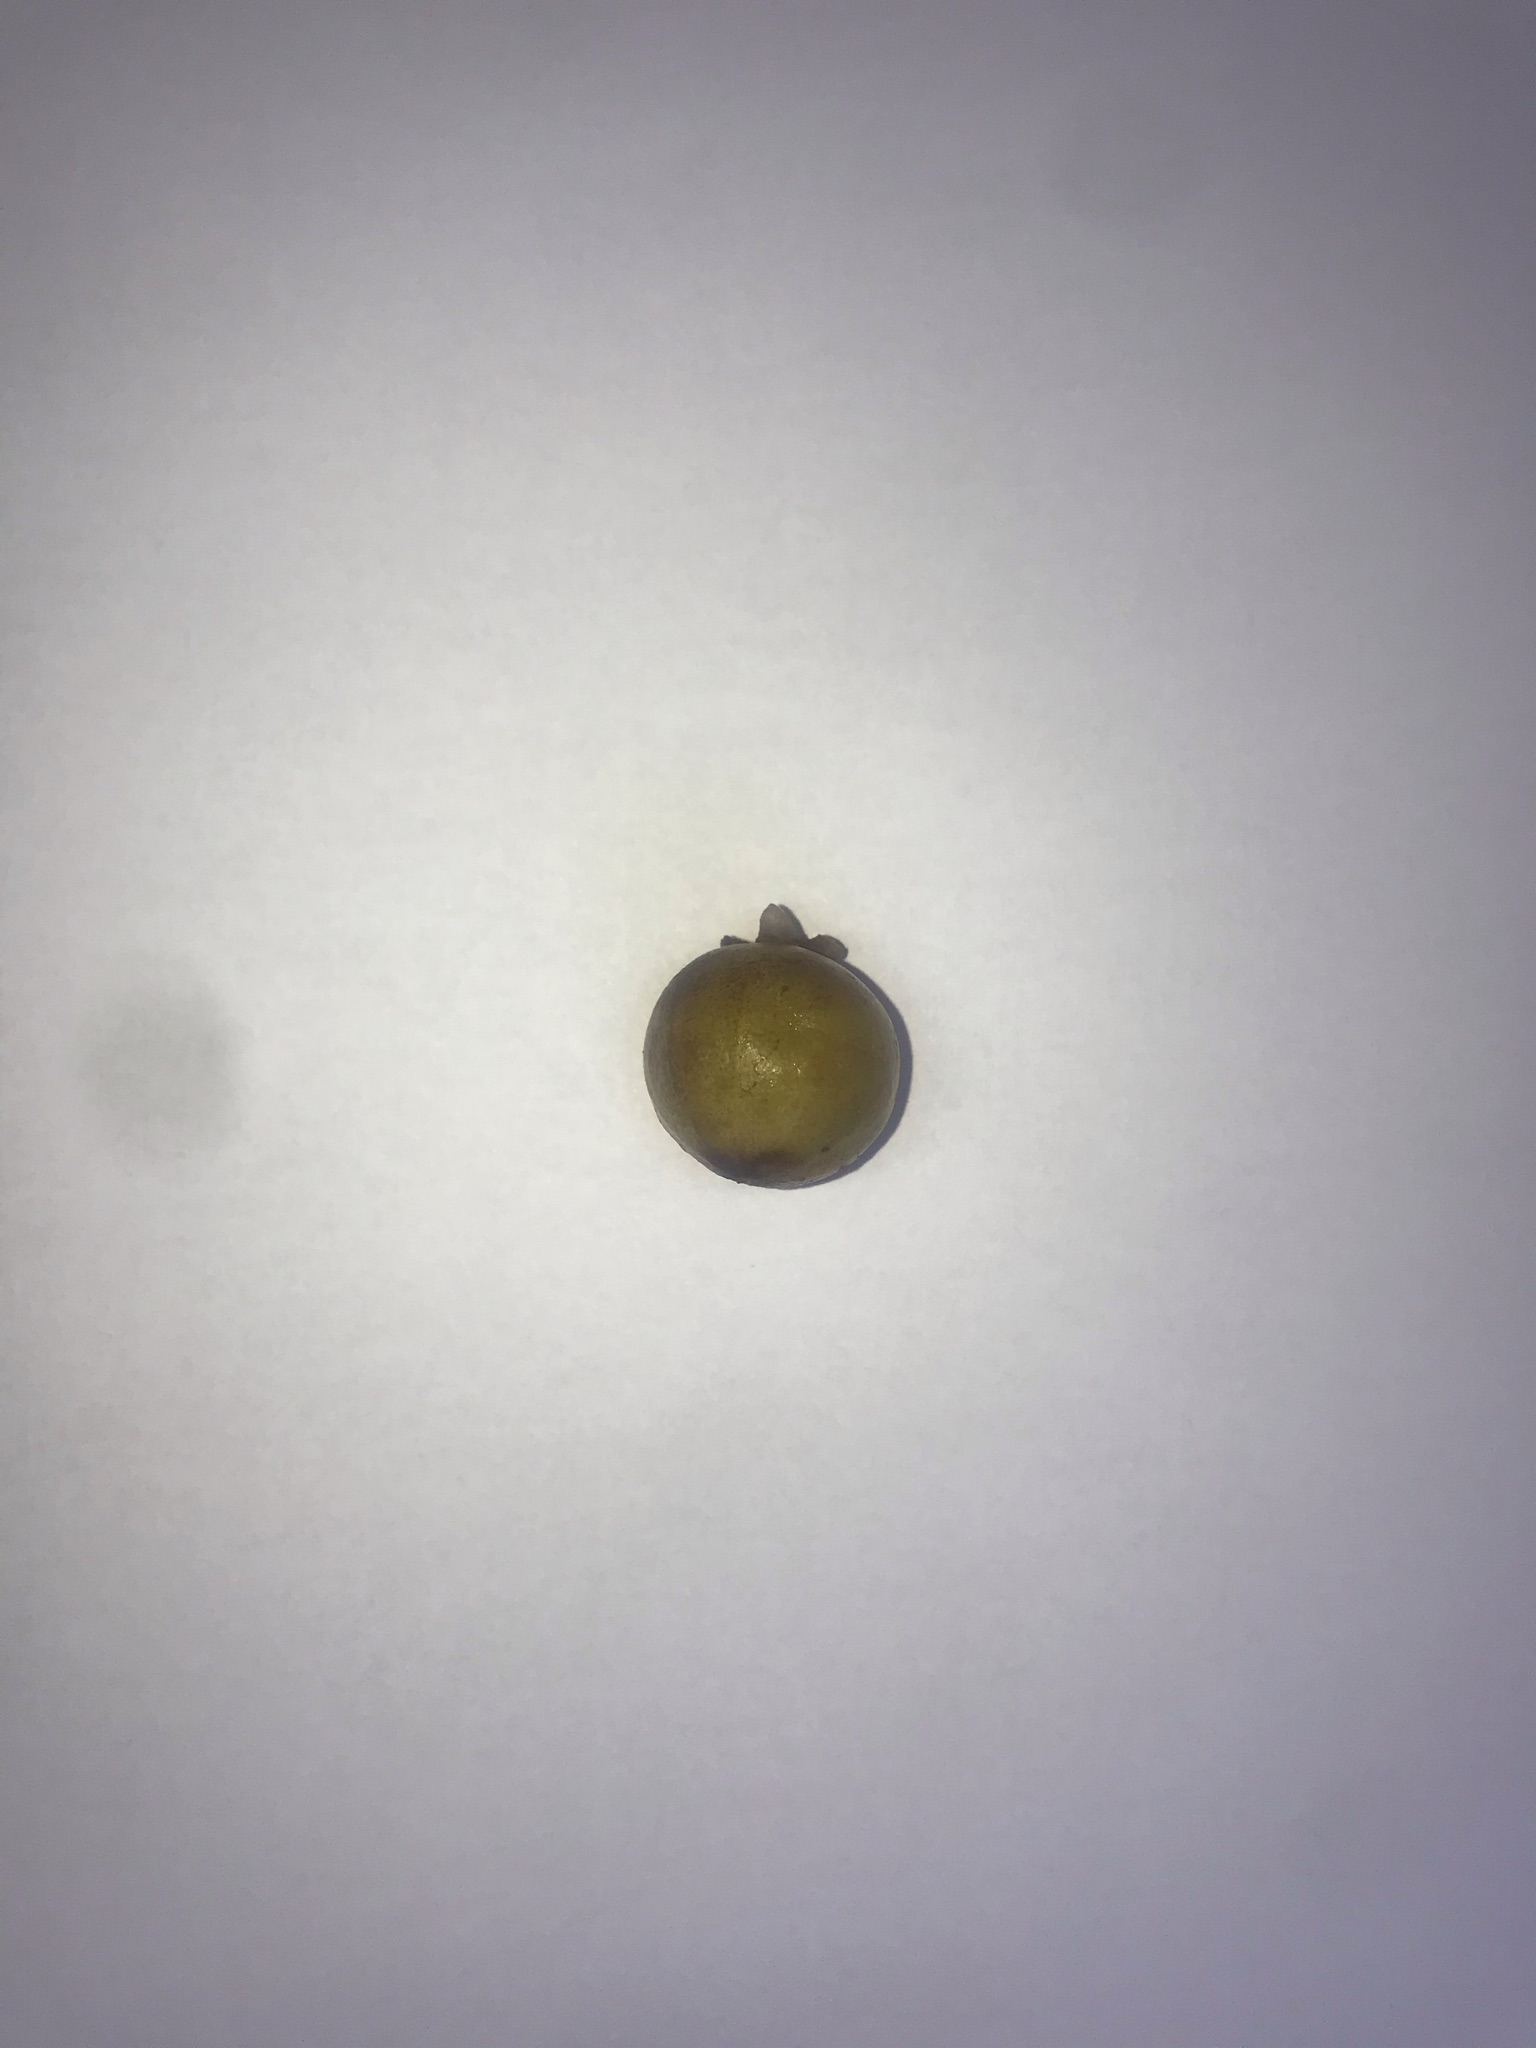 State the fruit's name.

gabiroba
